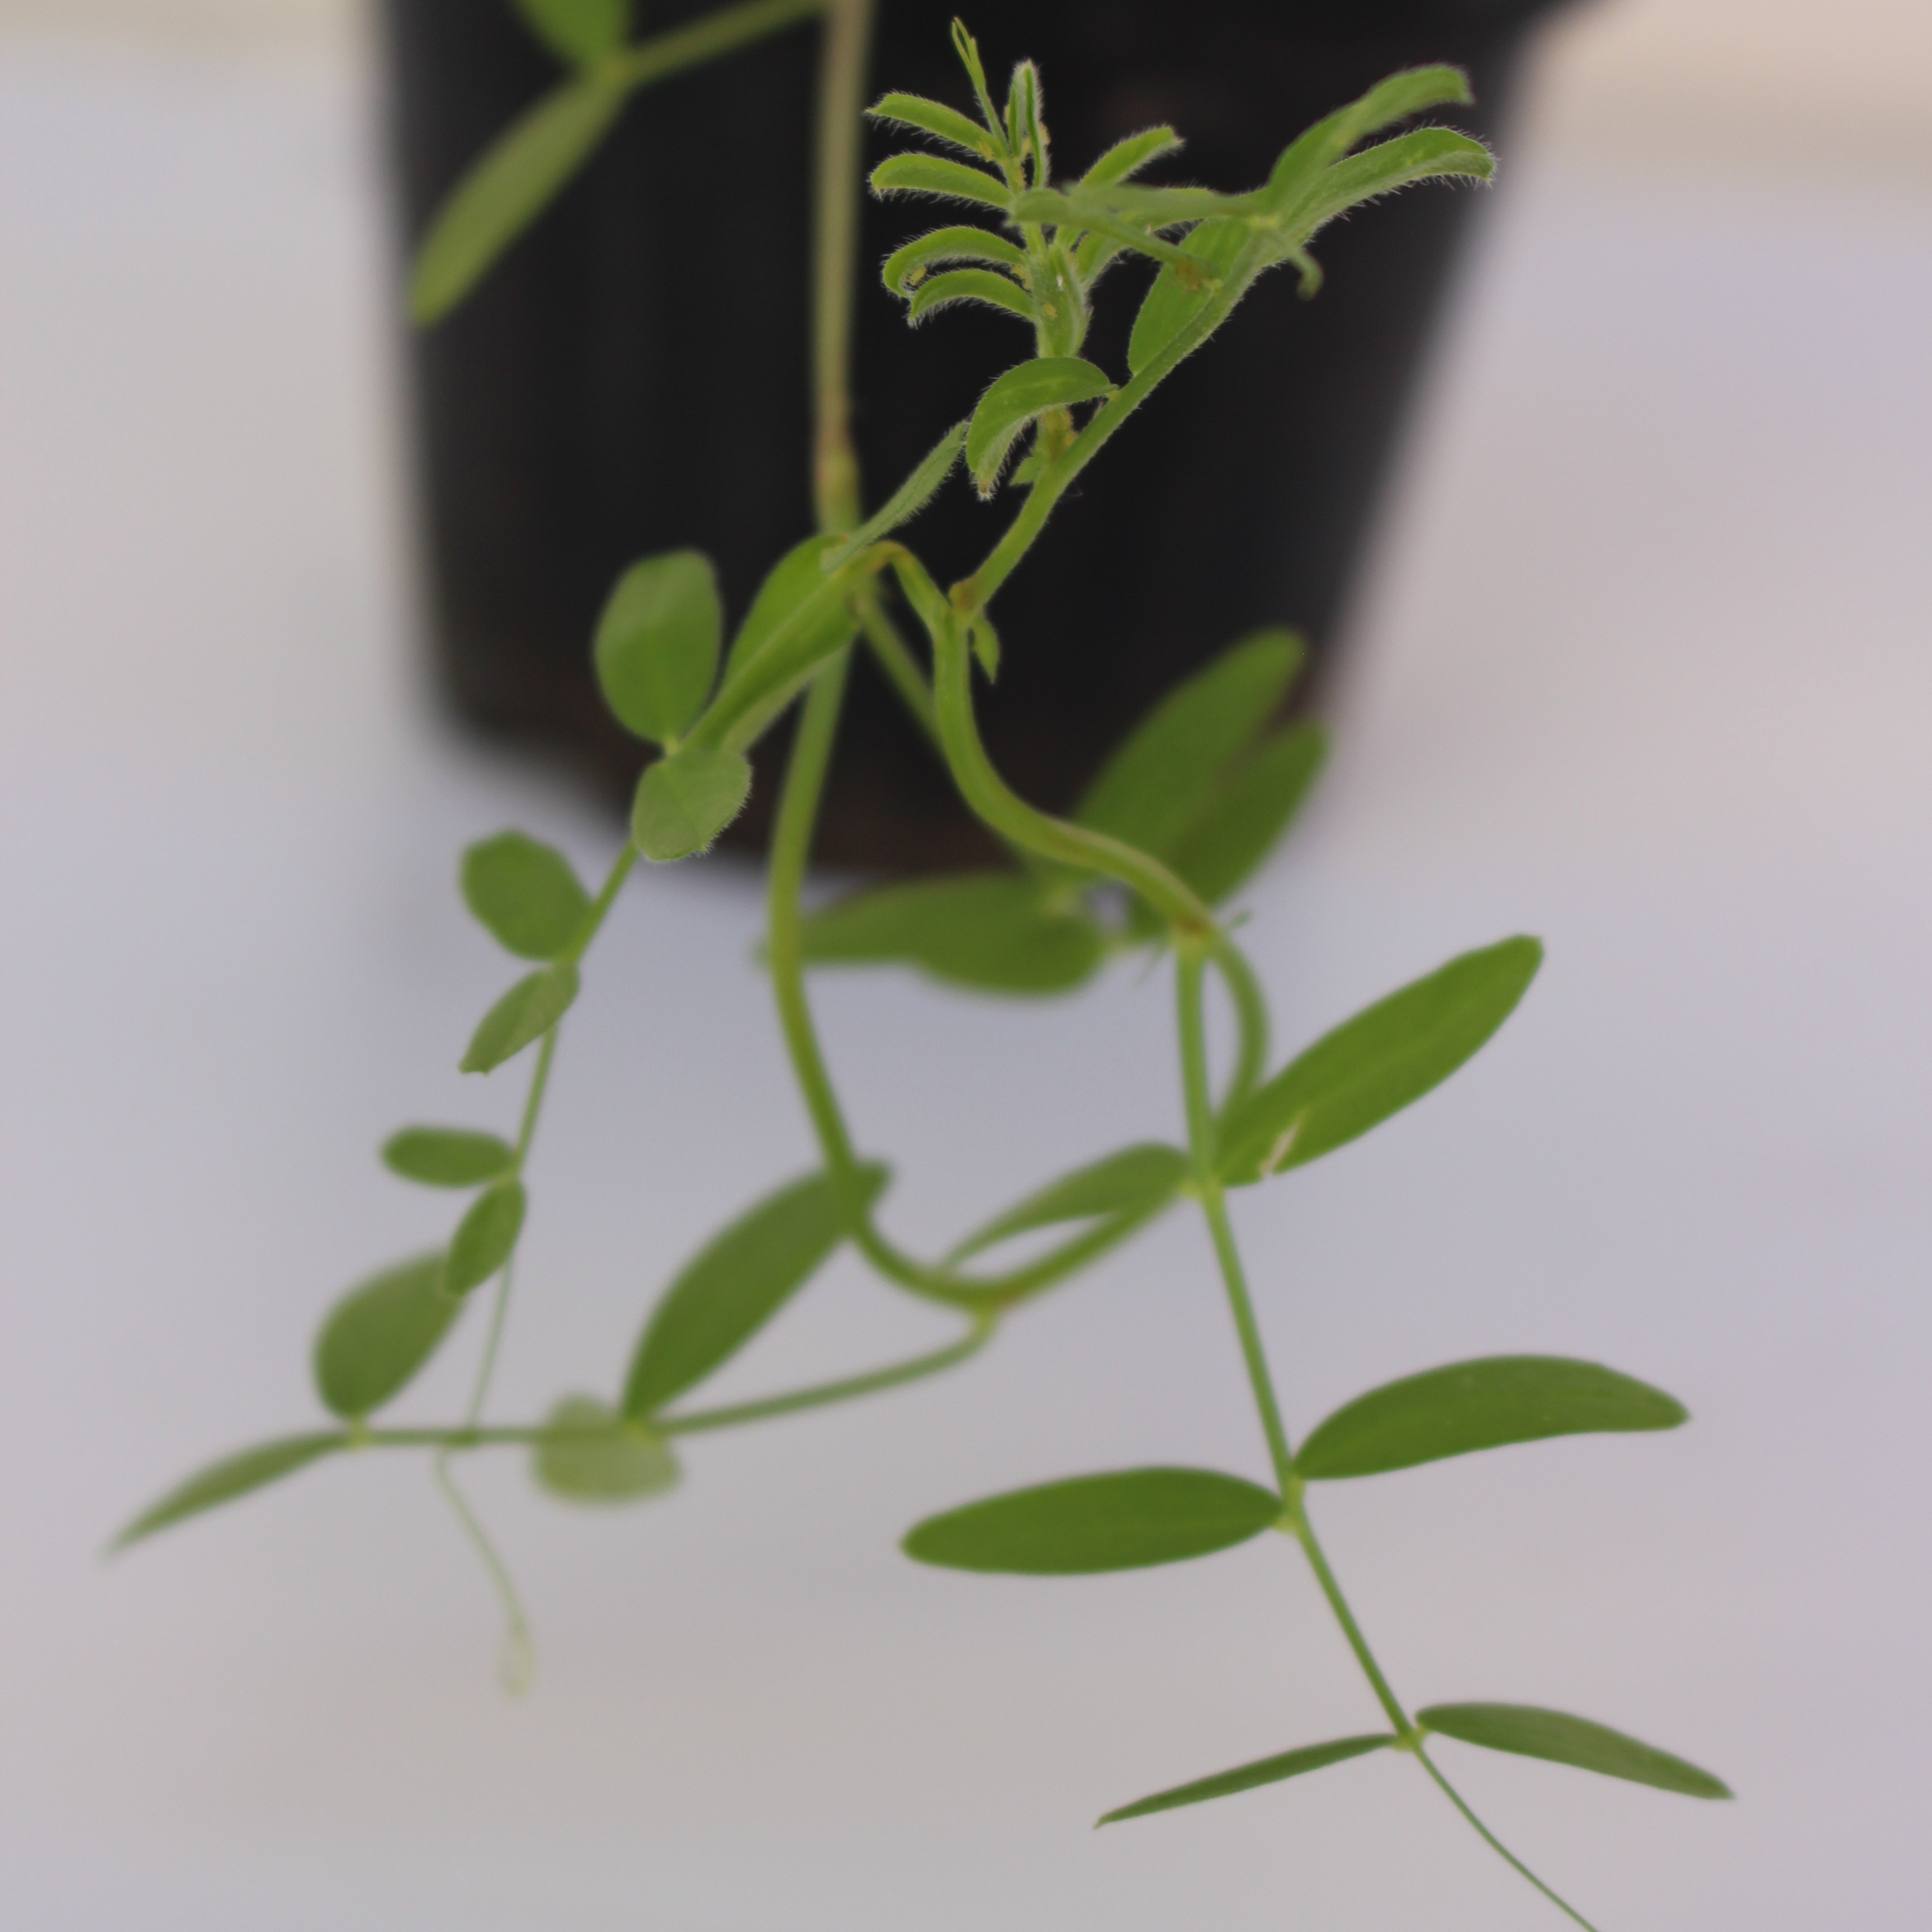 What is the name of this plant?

Vicia sativa
